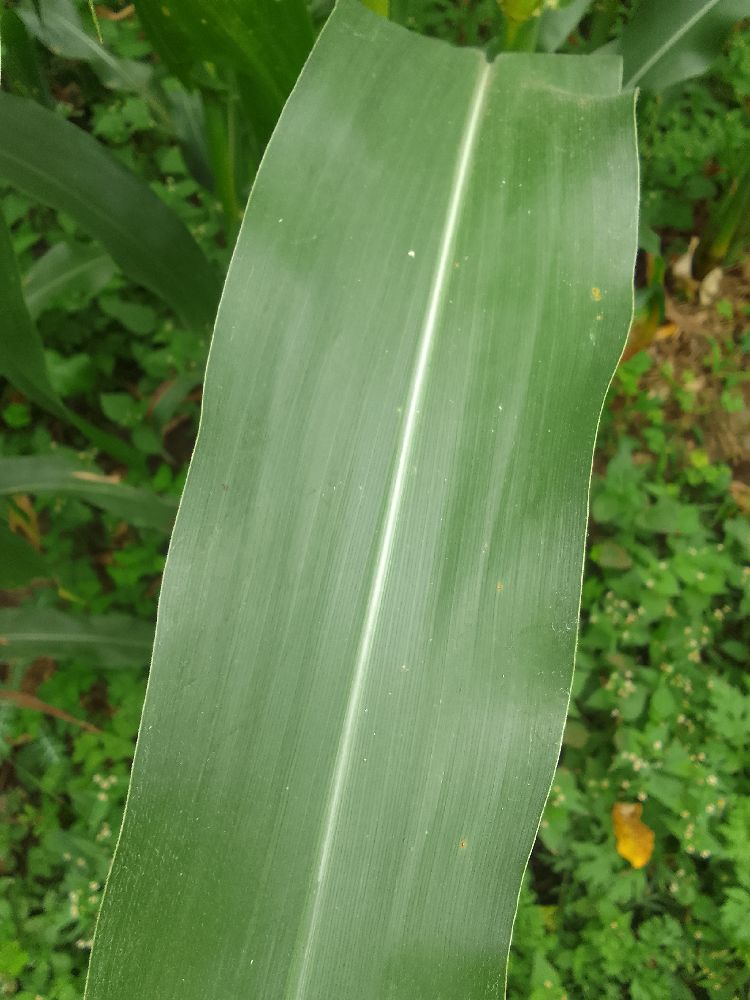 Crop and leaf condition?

maize, healthy
